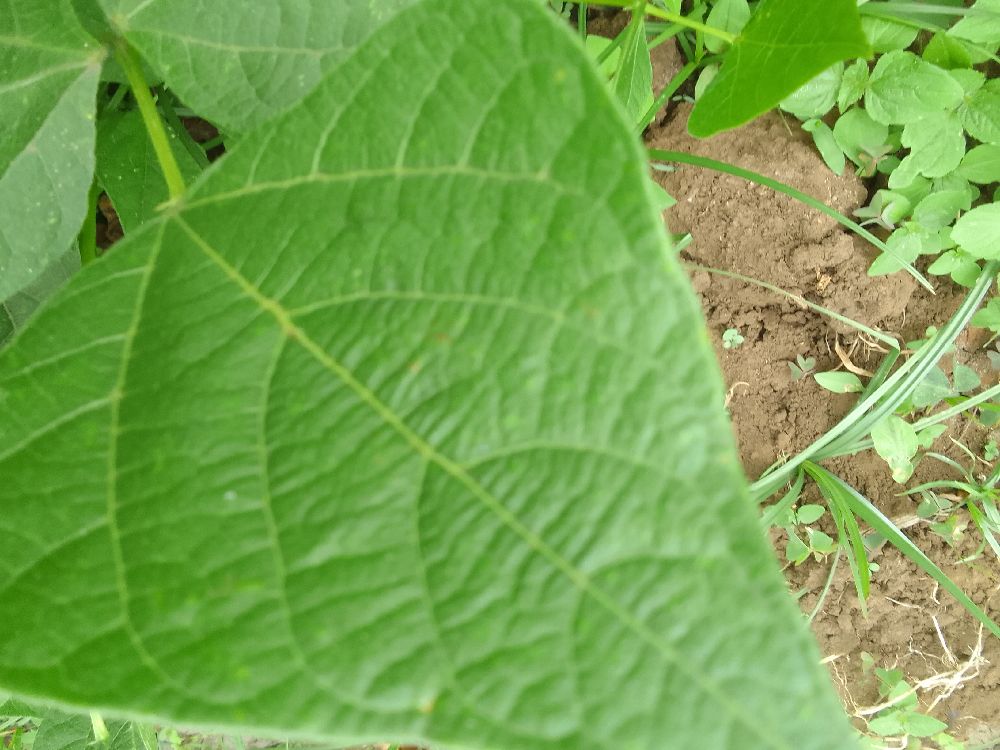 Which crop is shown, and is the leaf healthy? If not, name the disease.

common bean, healthy
